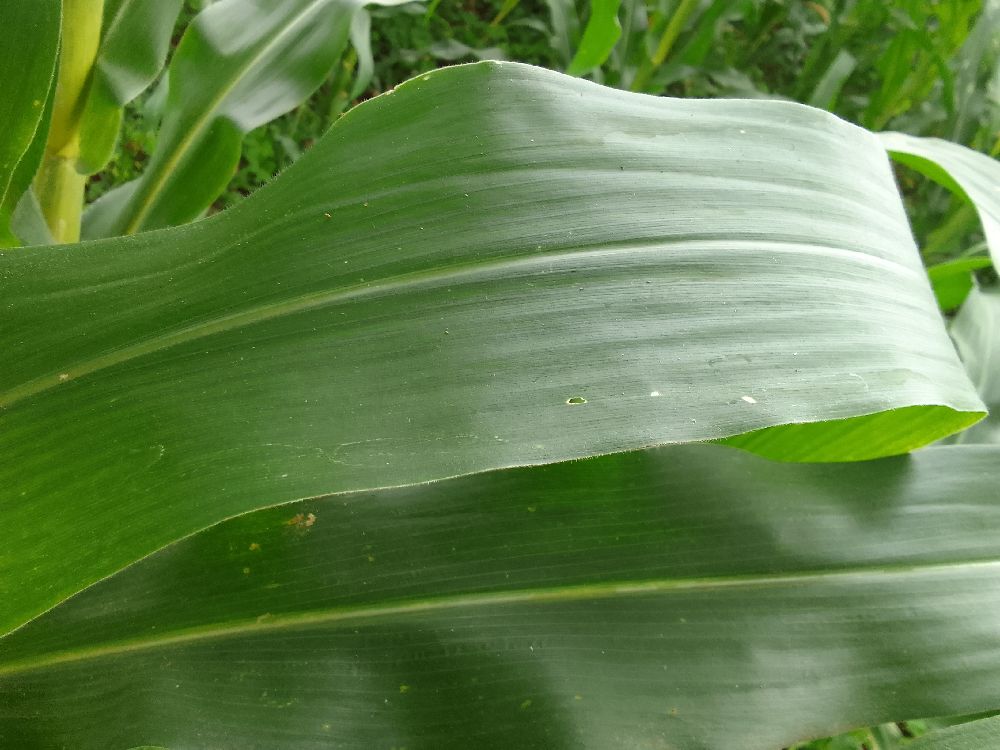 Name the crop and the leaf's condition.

maize, healthy
